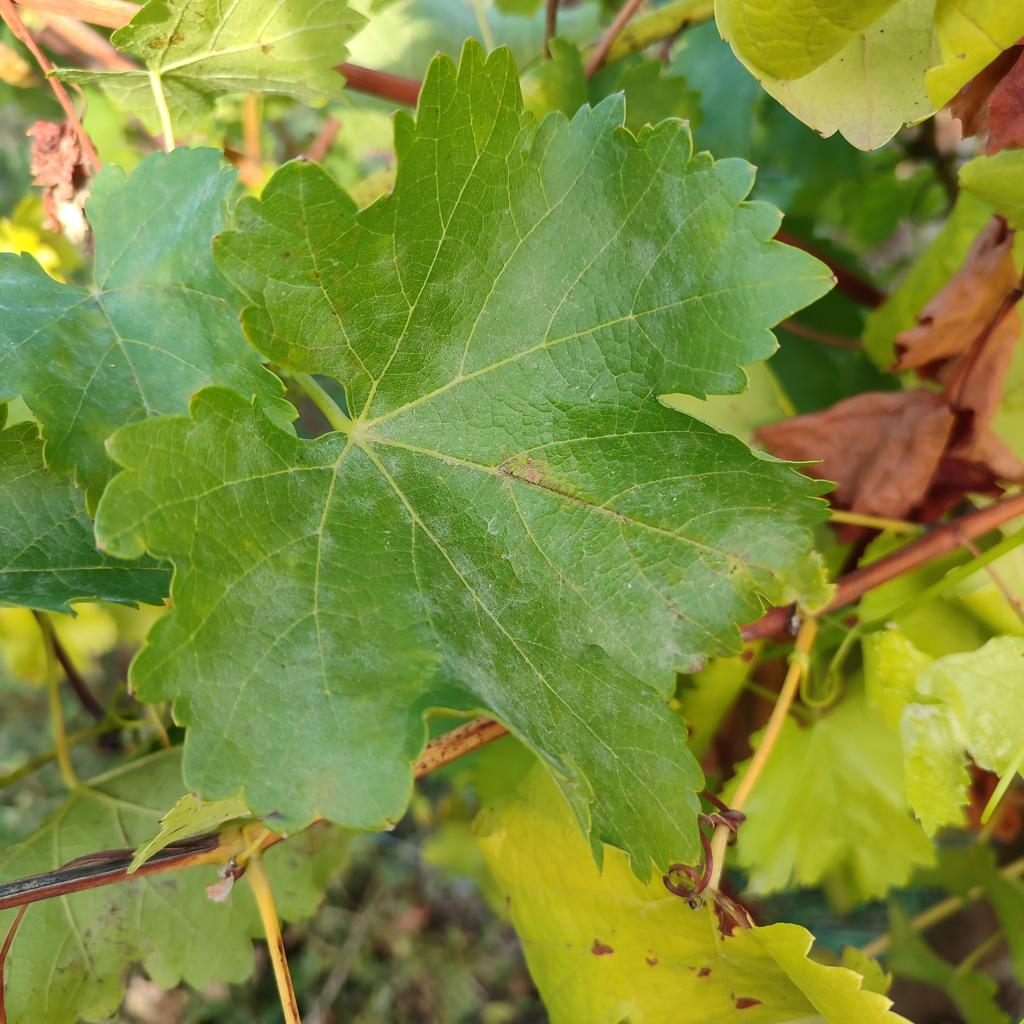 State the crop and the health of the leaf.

grapevine, powdery mildew
